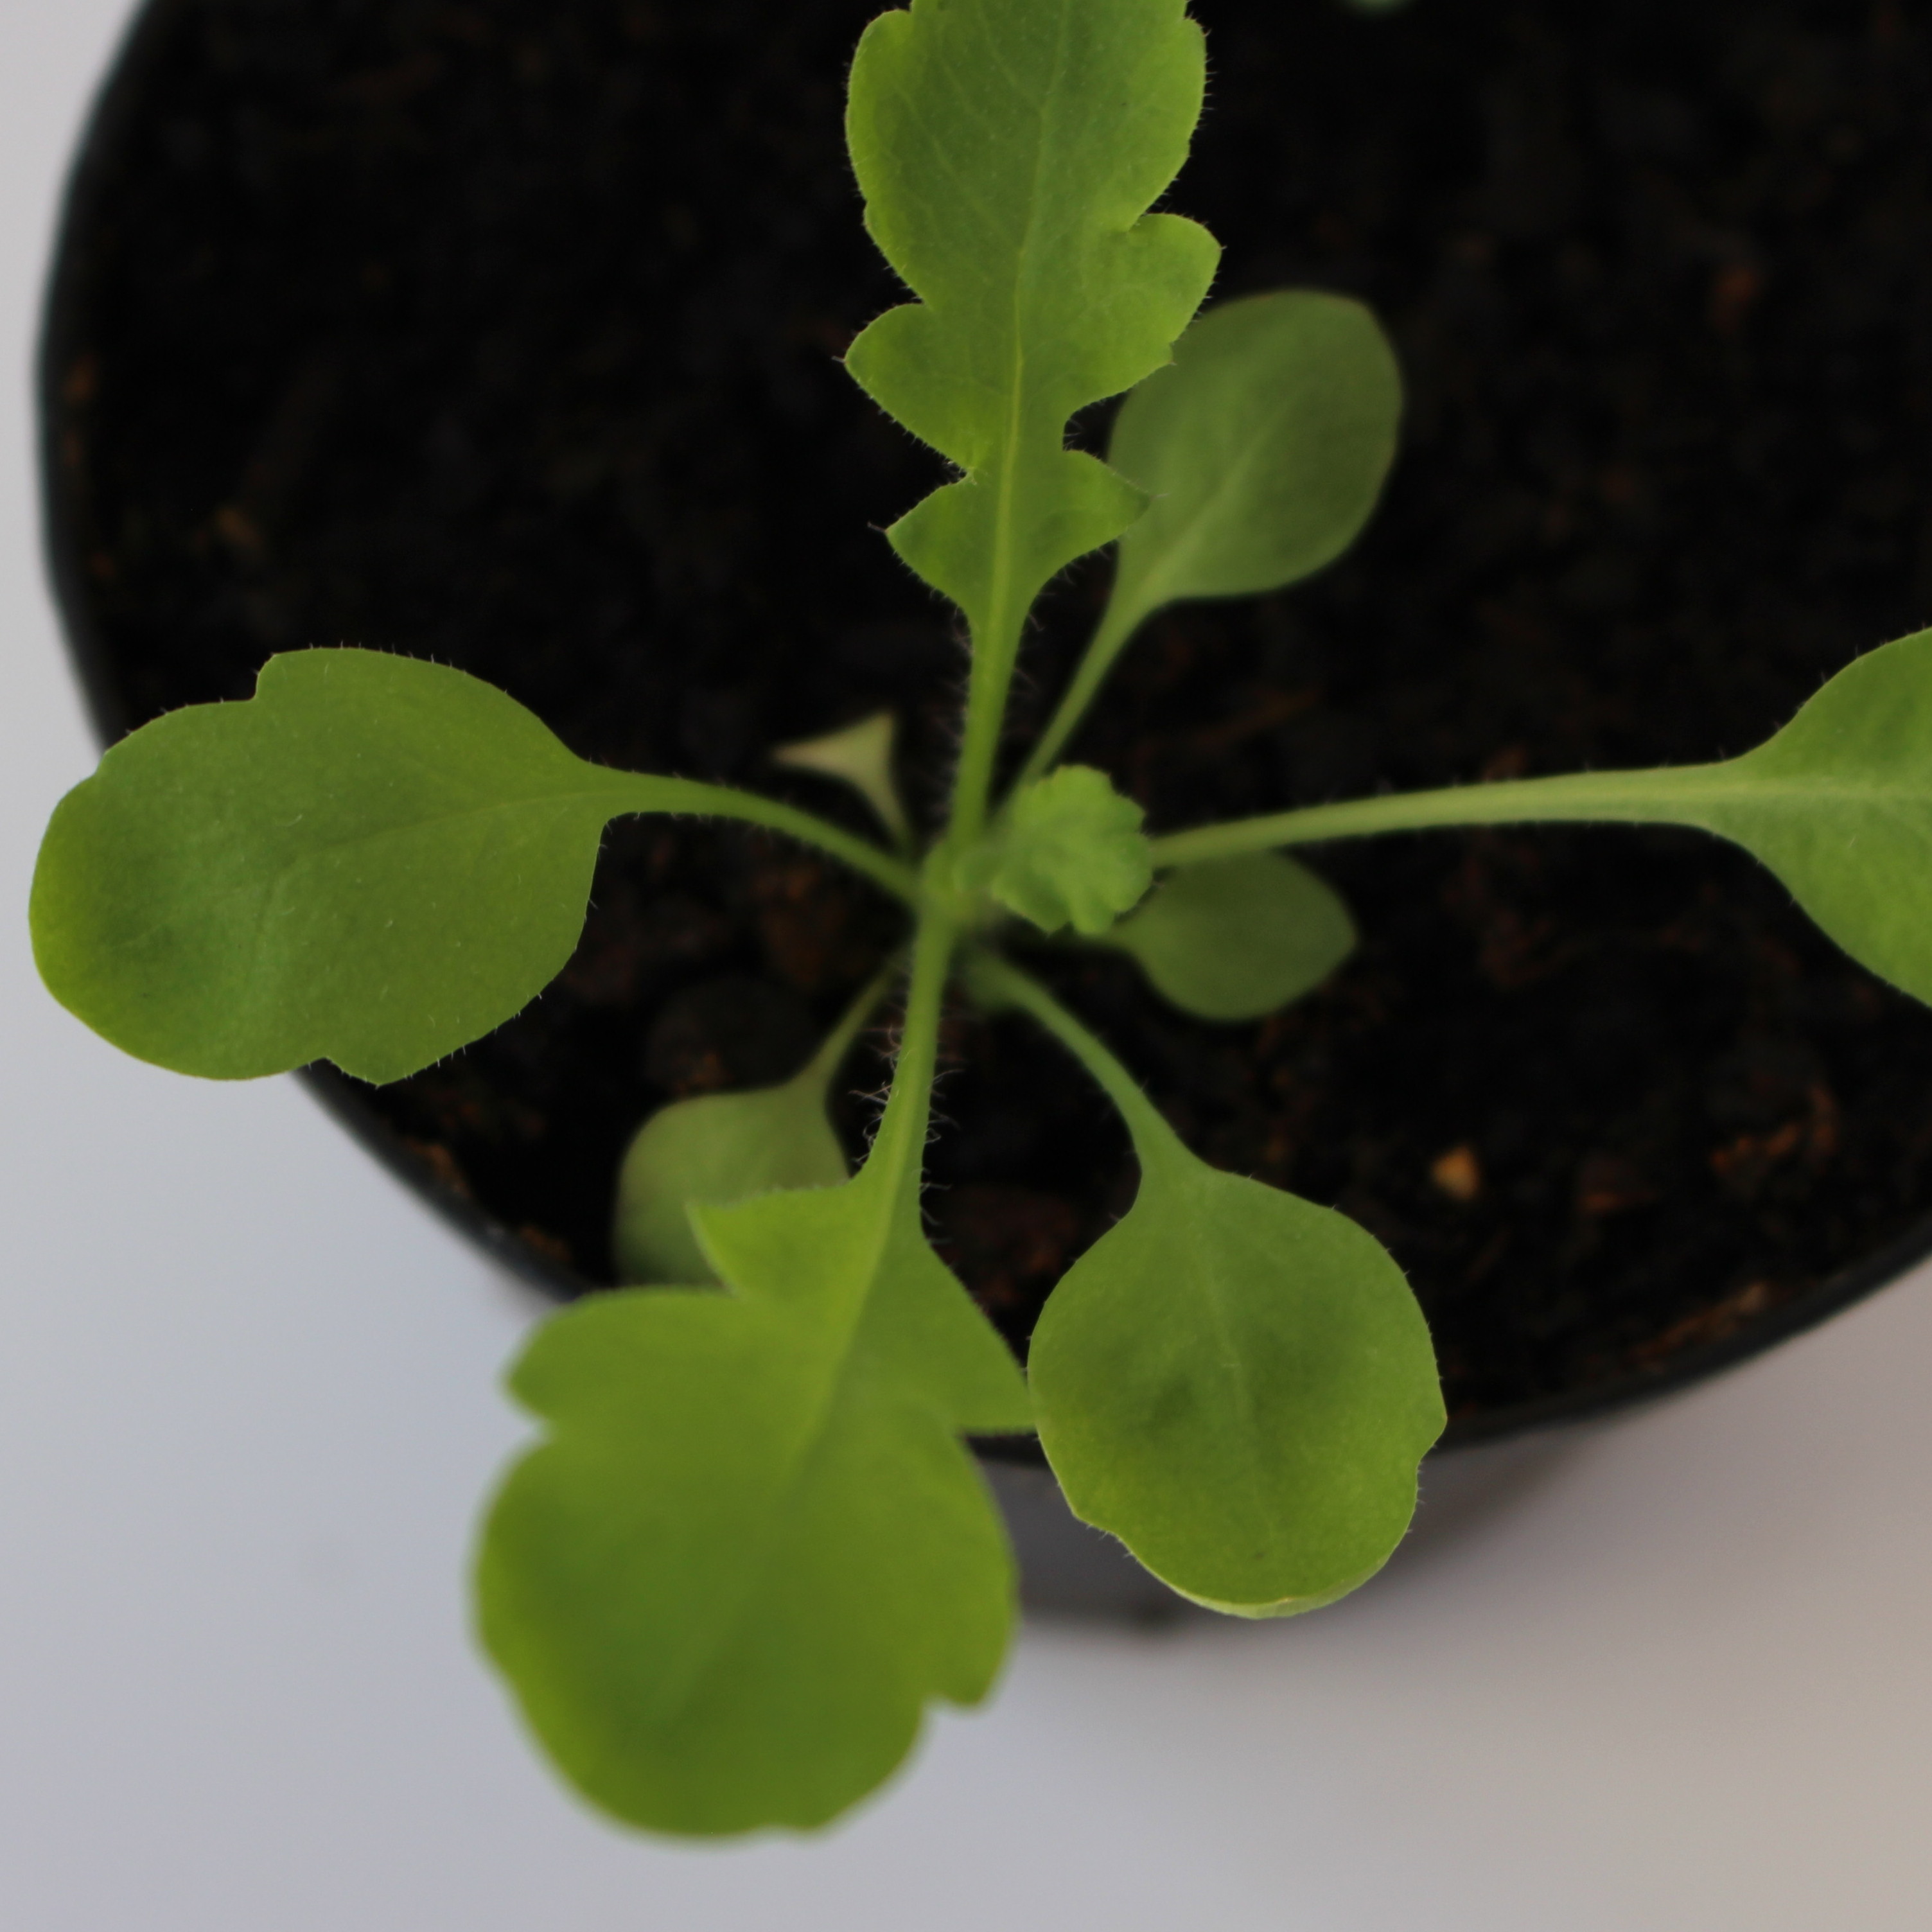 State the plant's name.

Papaver rhoeas
